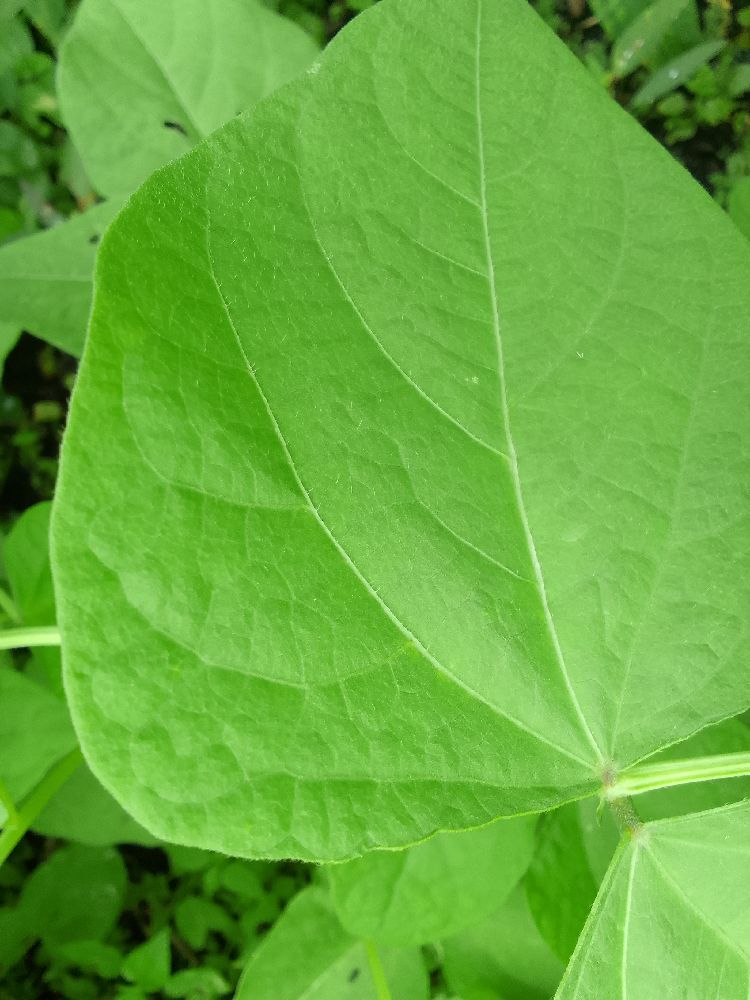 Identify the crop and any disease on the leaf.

common bean, healthy
